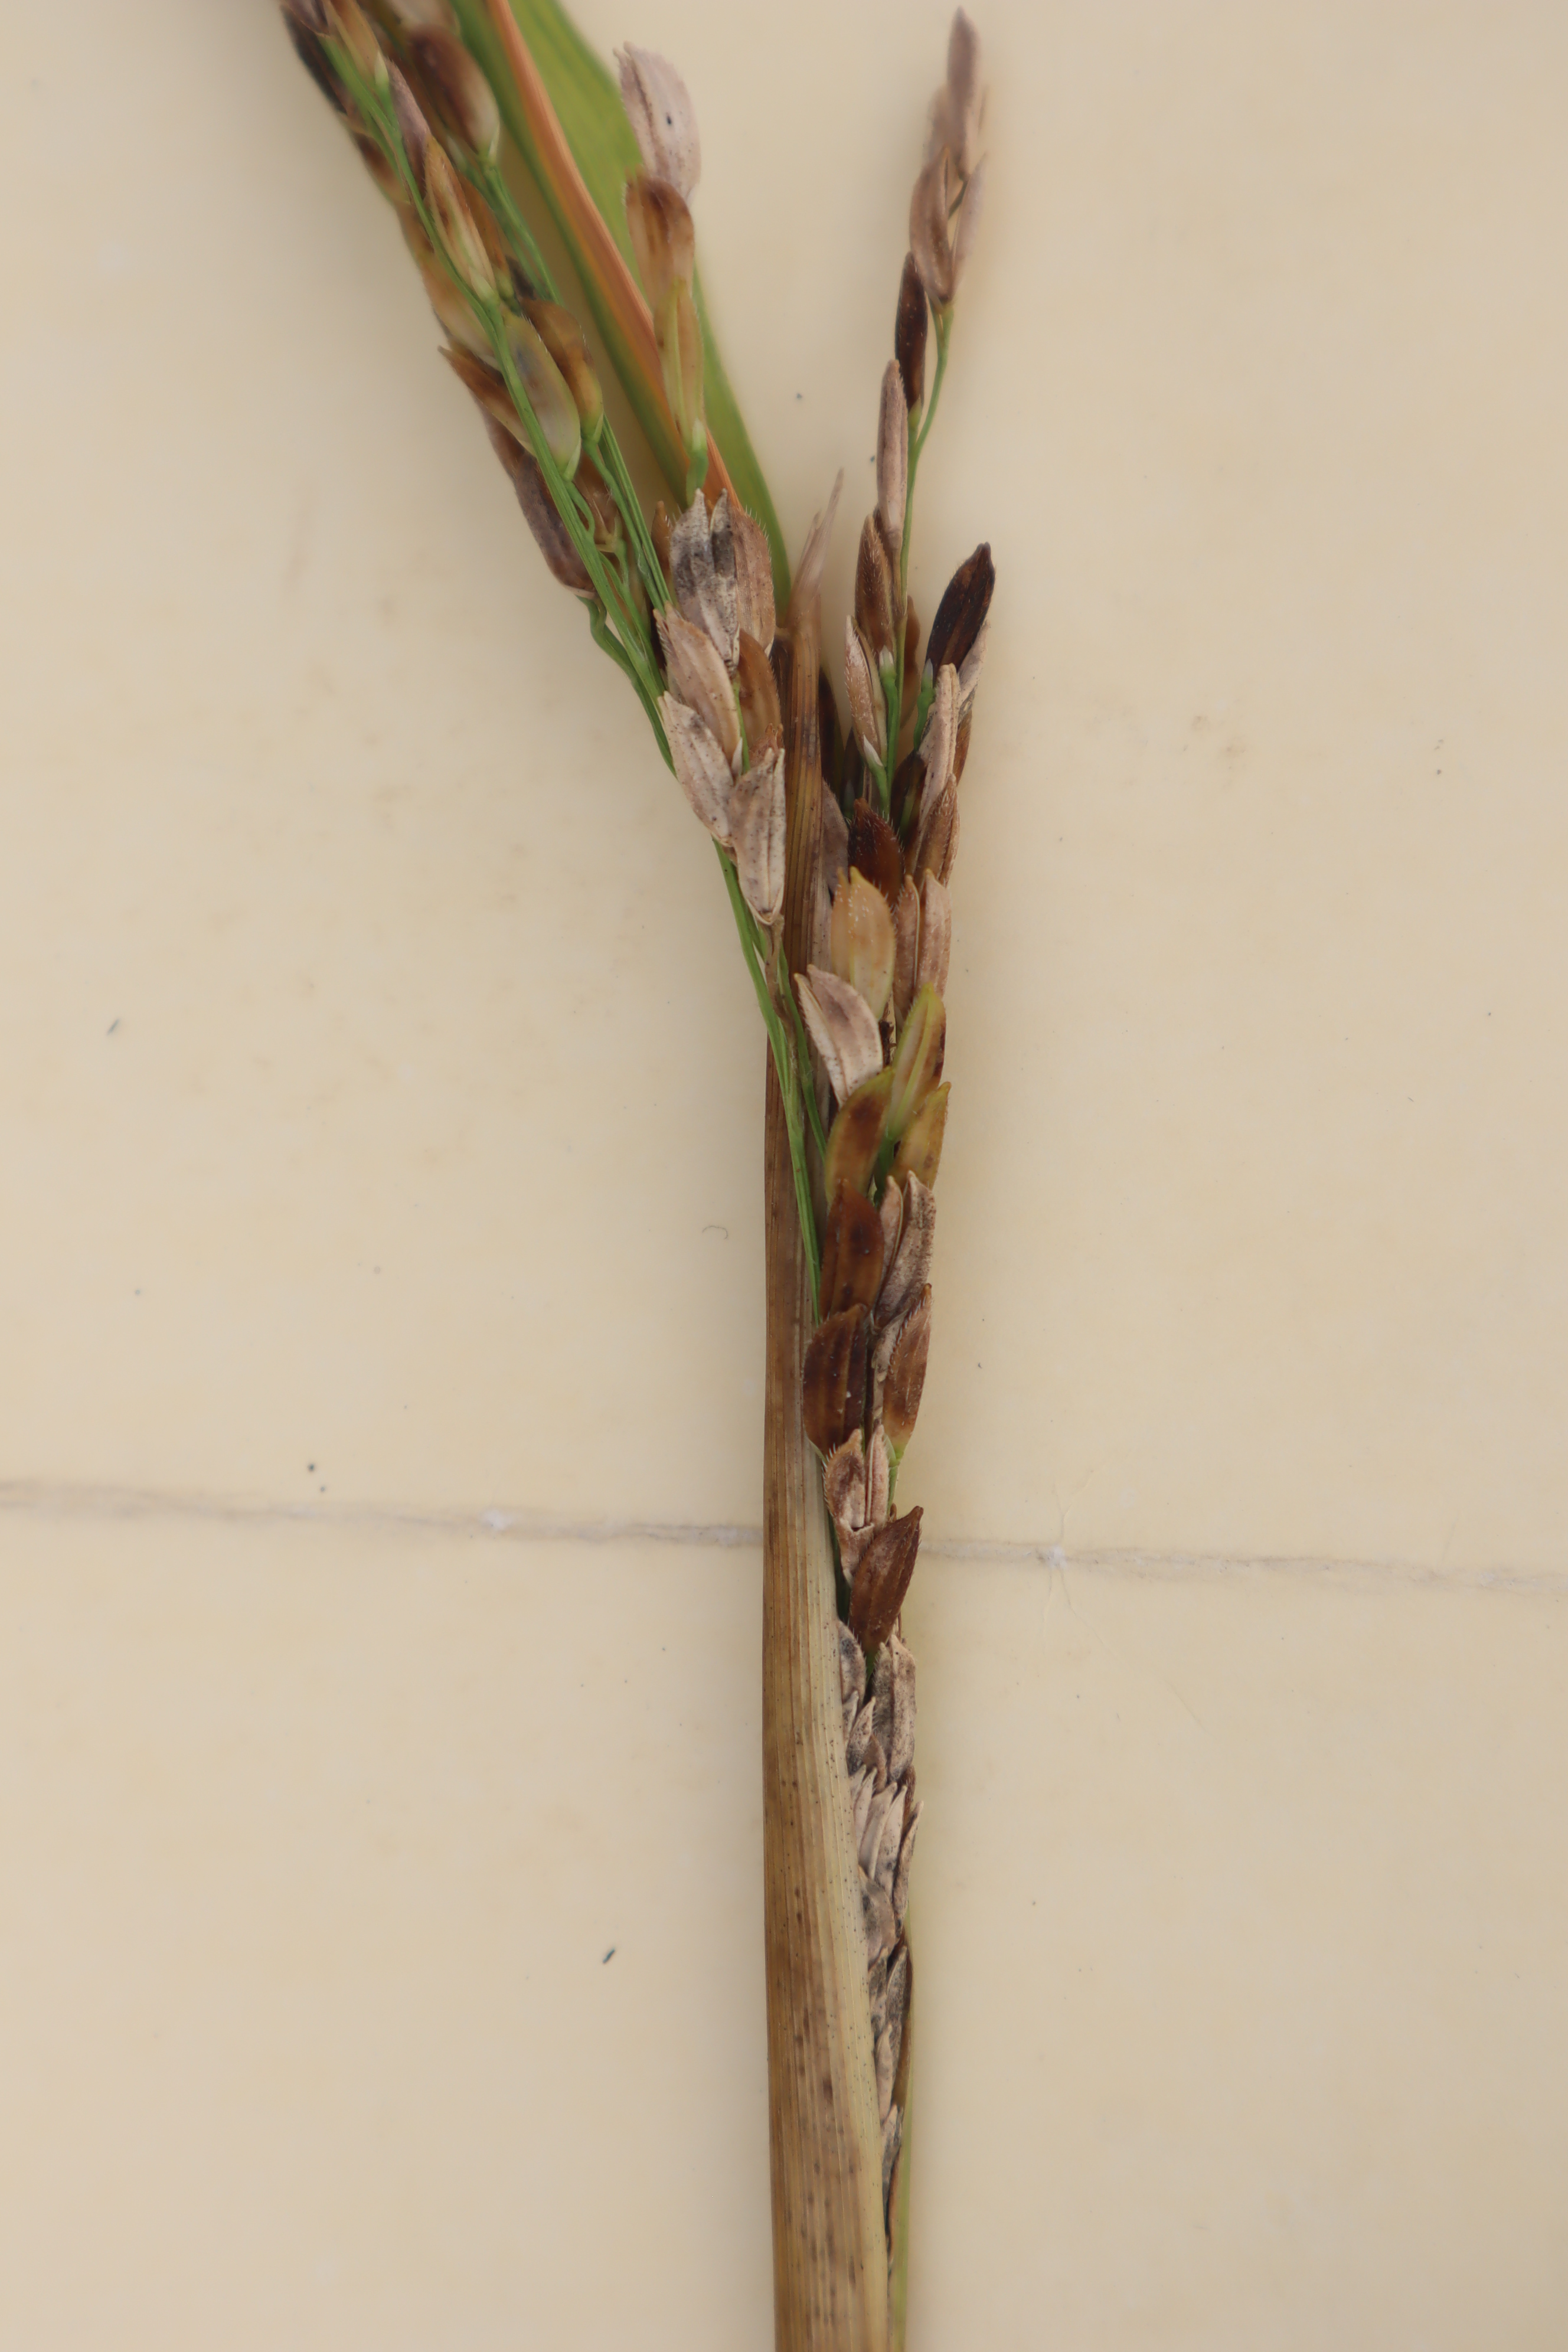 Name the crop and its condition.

rice, sarocladium oryzae
